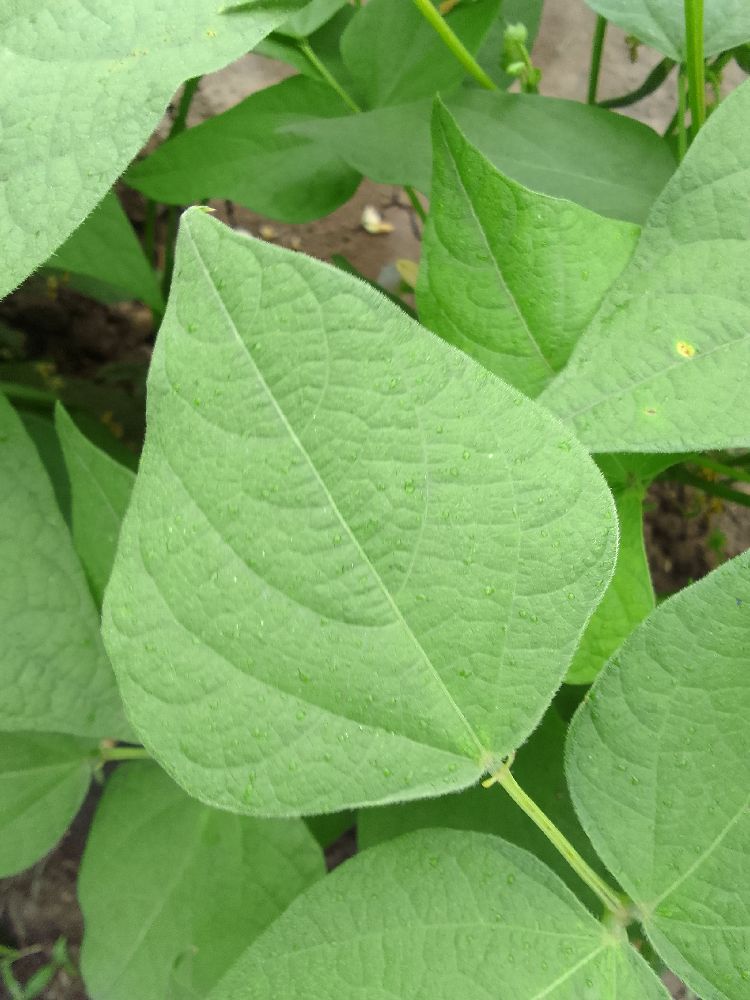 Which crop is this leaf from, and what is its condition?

common bean, healthy
